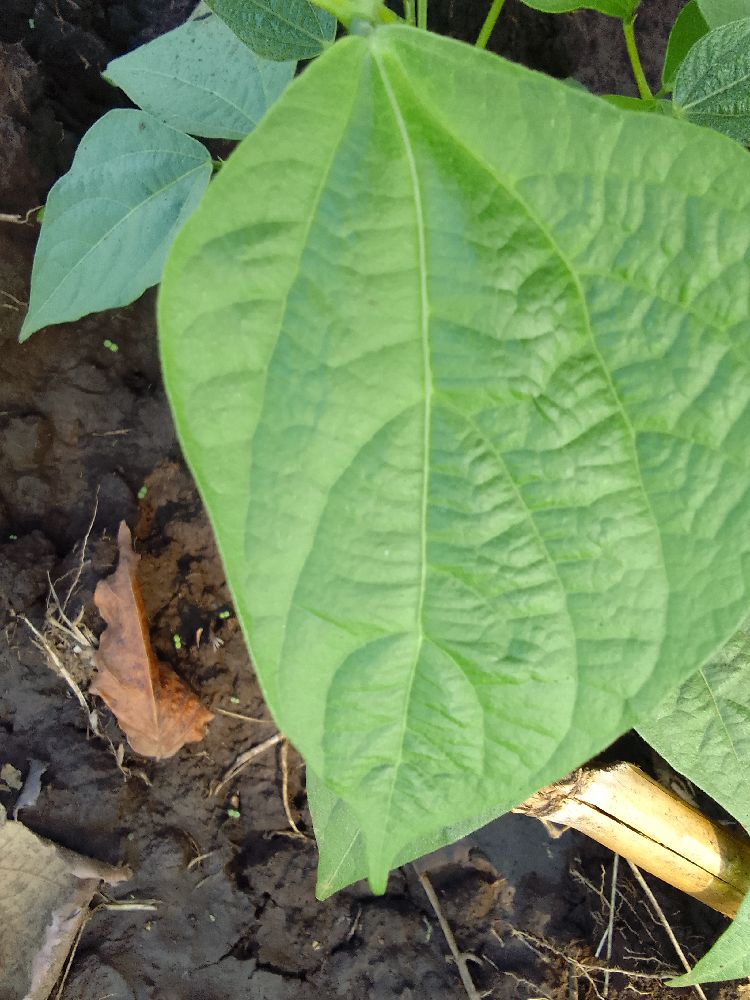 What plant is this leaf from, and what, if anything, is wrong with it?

common bean, healthy
